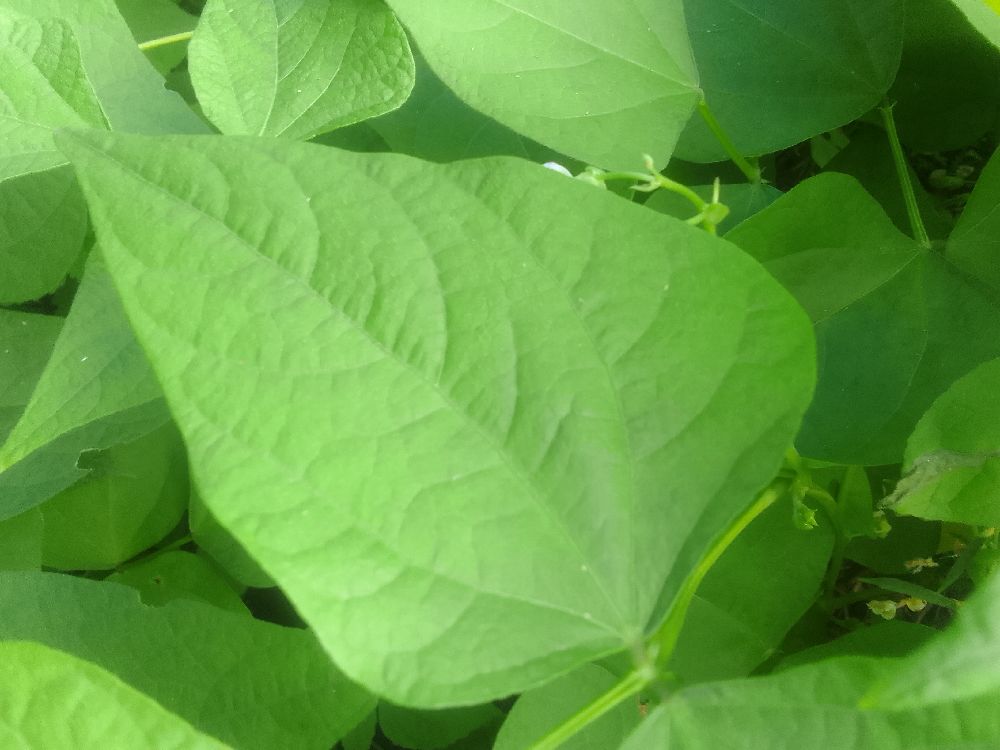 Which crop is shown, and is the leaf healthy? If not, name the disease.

common bean, healthy
